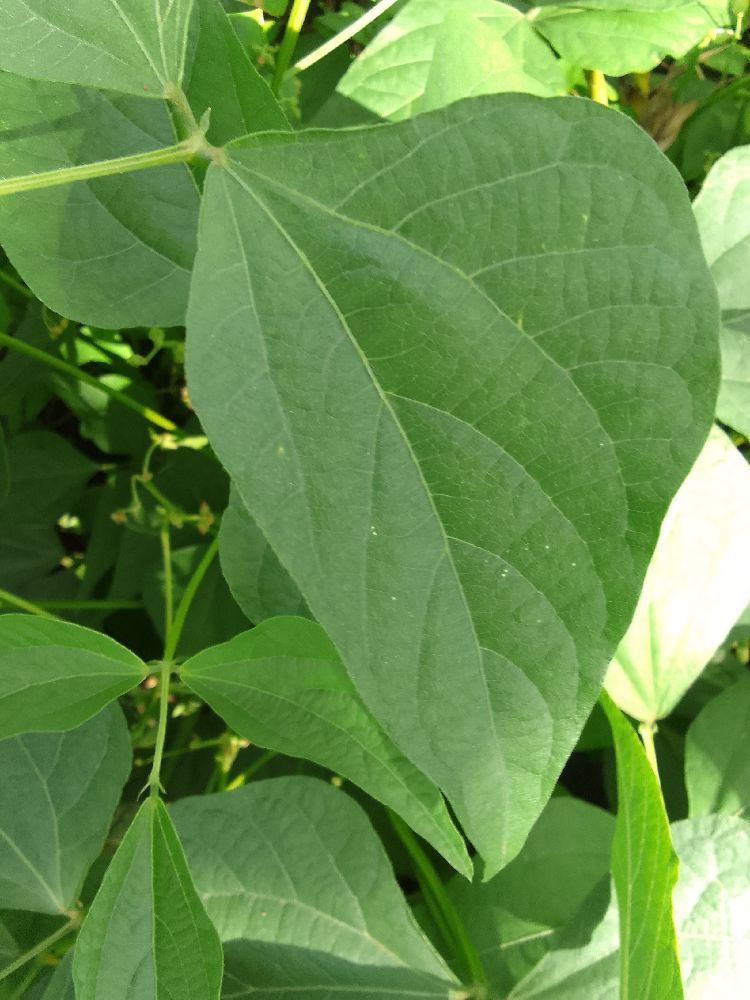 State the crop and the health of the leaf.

common bean, healthy
